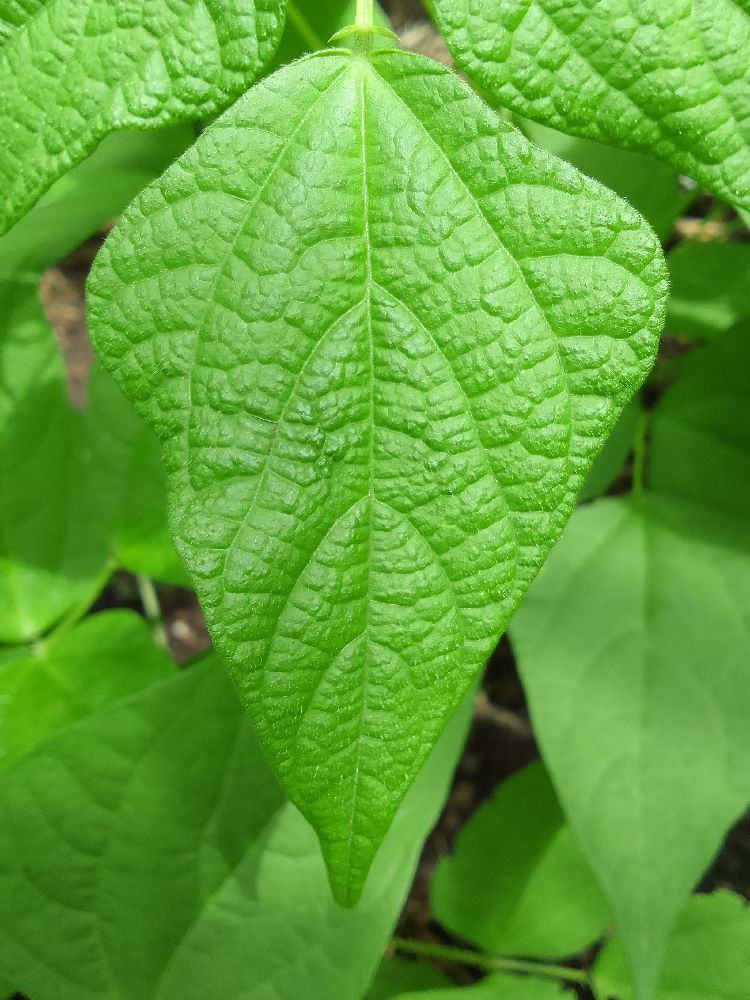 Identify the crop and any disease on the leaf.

common bean, healthy
